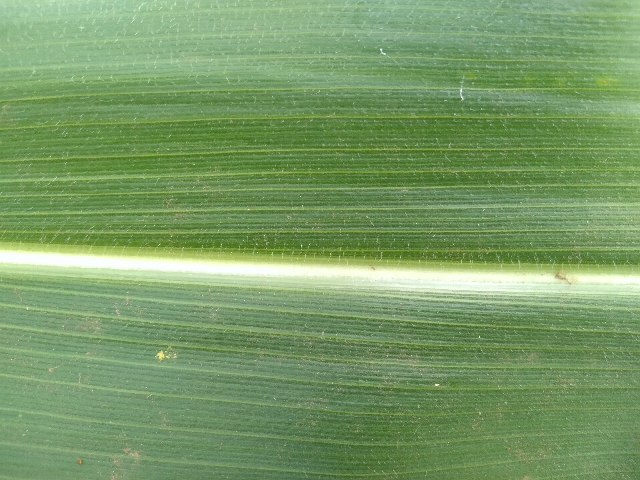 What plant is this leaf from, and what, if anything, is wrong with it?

maize, healthy
